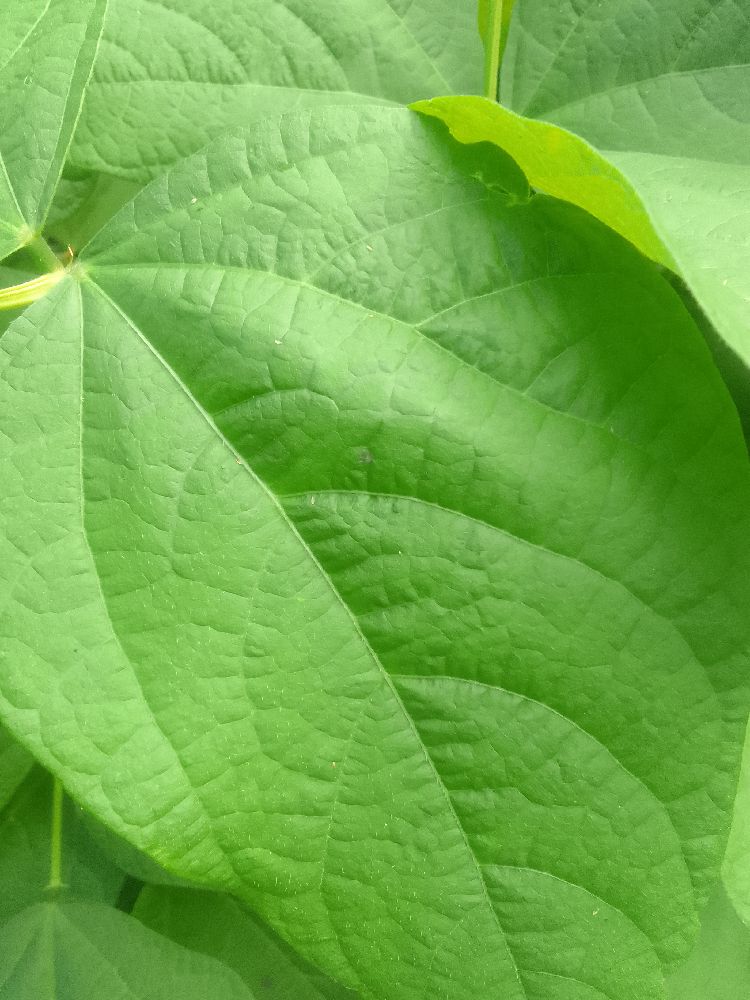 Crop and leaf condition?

common bean, healthy
